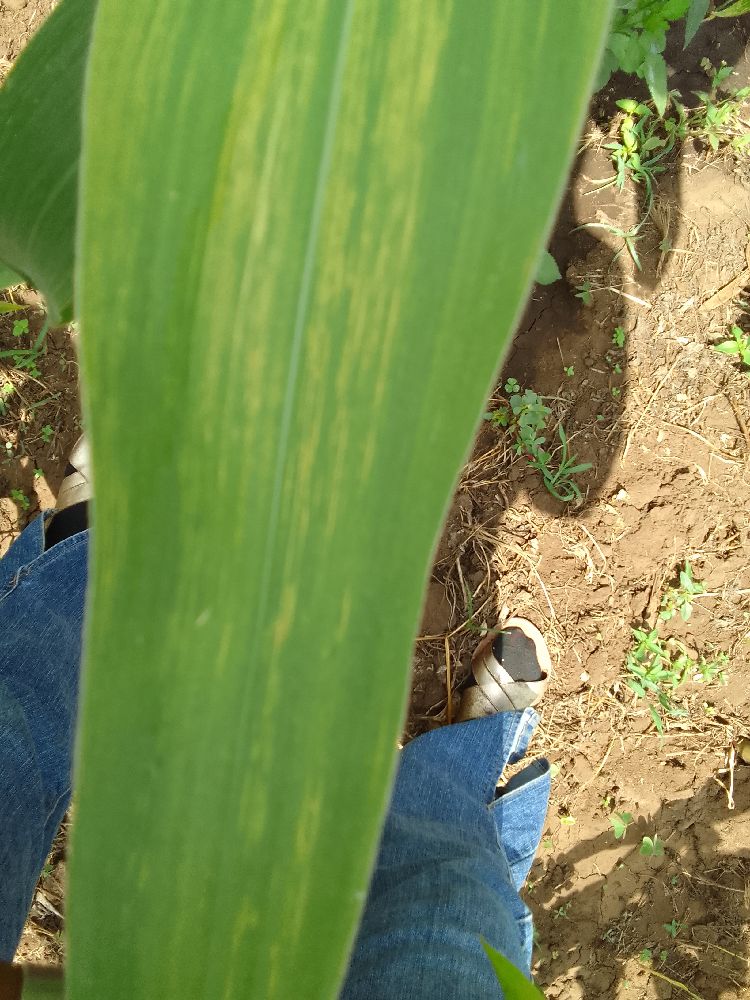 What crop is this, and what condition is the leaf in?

maize, maize lethal necrosis
